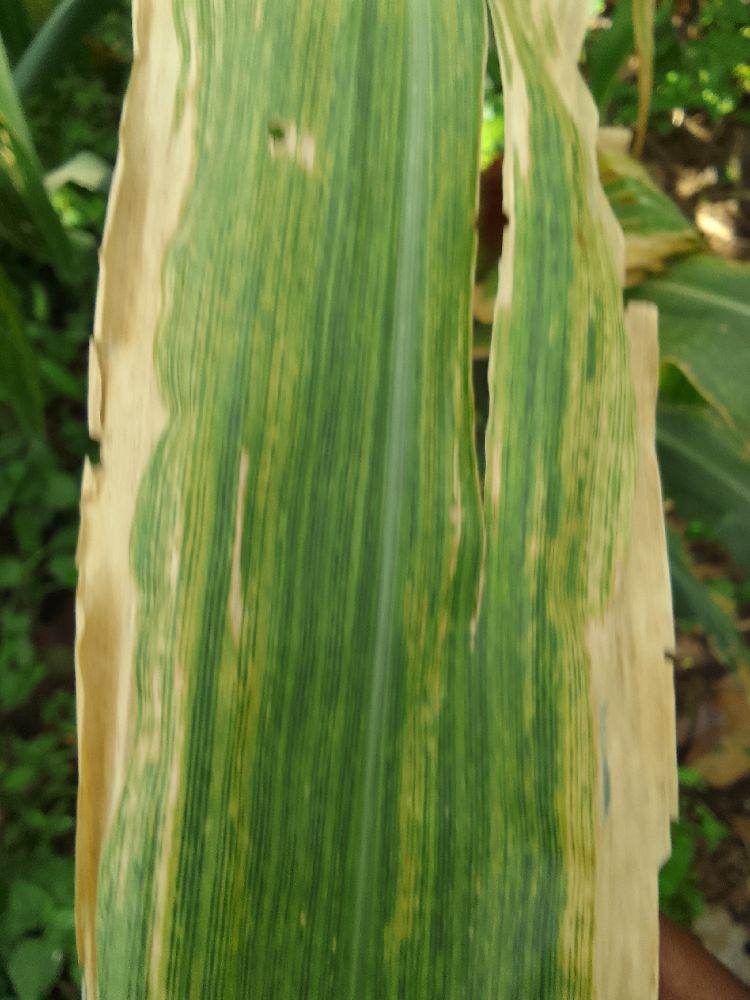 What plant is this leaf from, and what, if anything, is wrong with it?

maize, maize lethal necrosis
